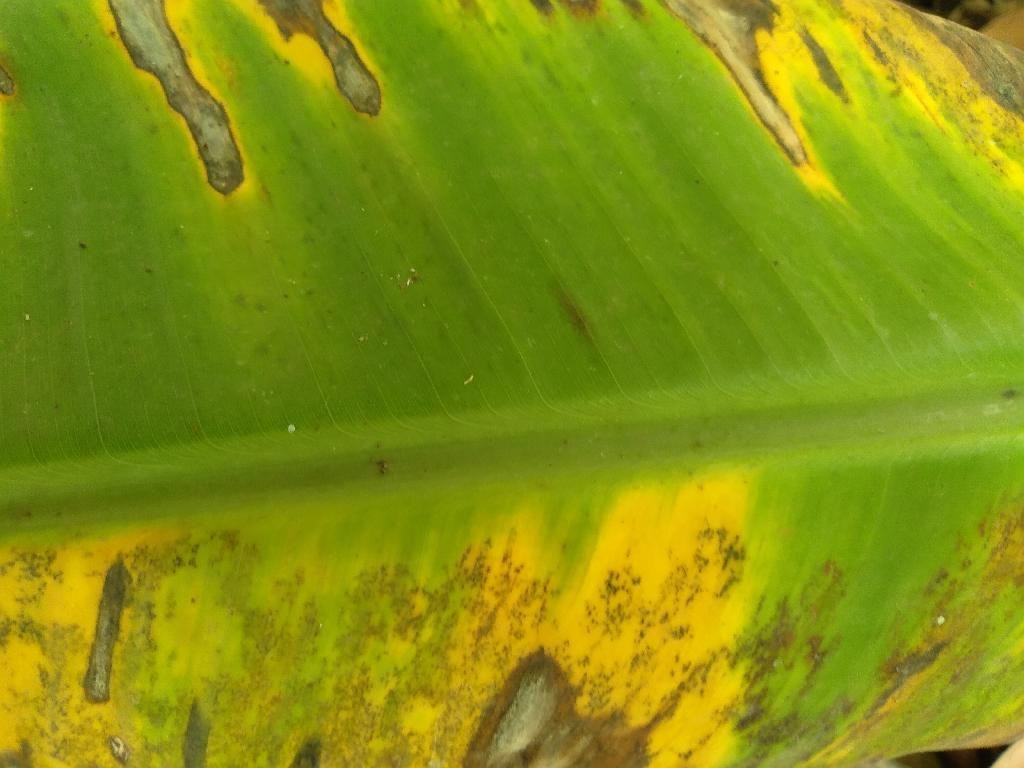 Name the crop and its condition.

banana, black sigatoka
